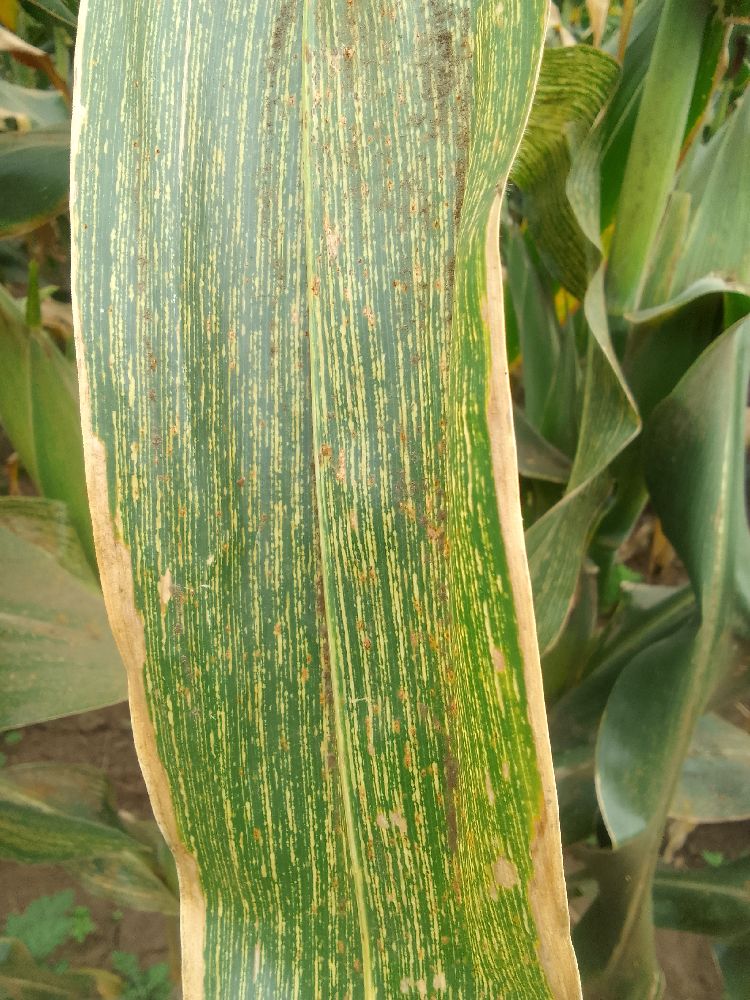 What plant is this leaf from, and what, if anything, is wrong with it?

maize, maize streak virus
